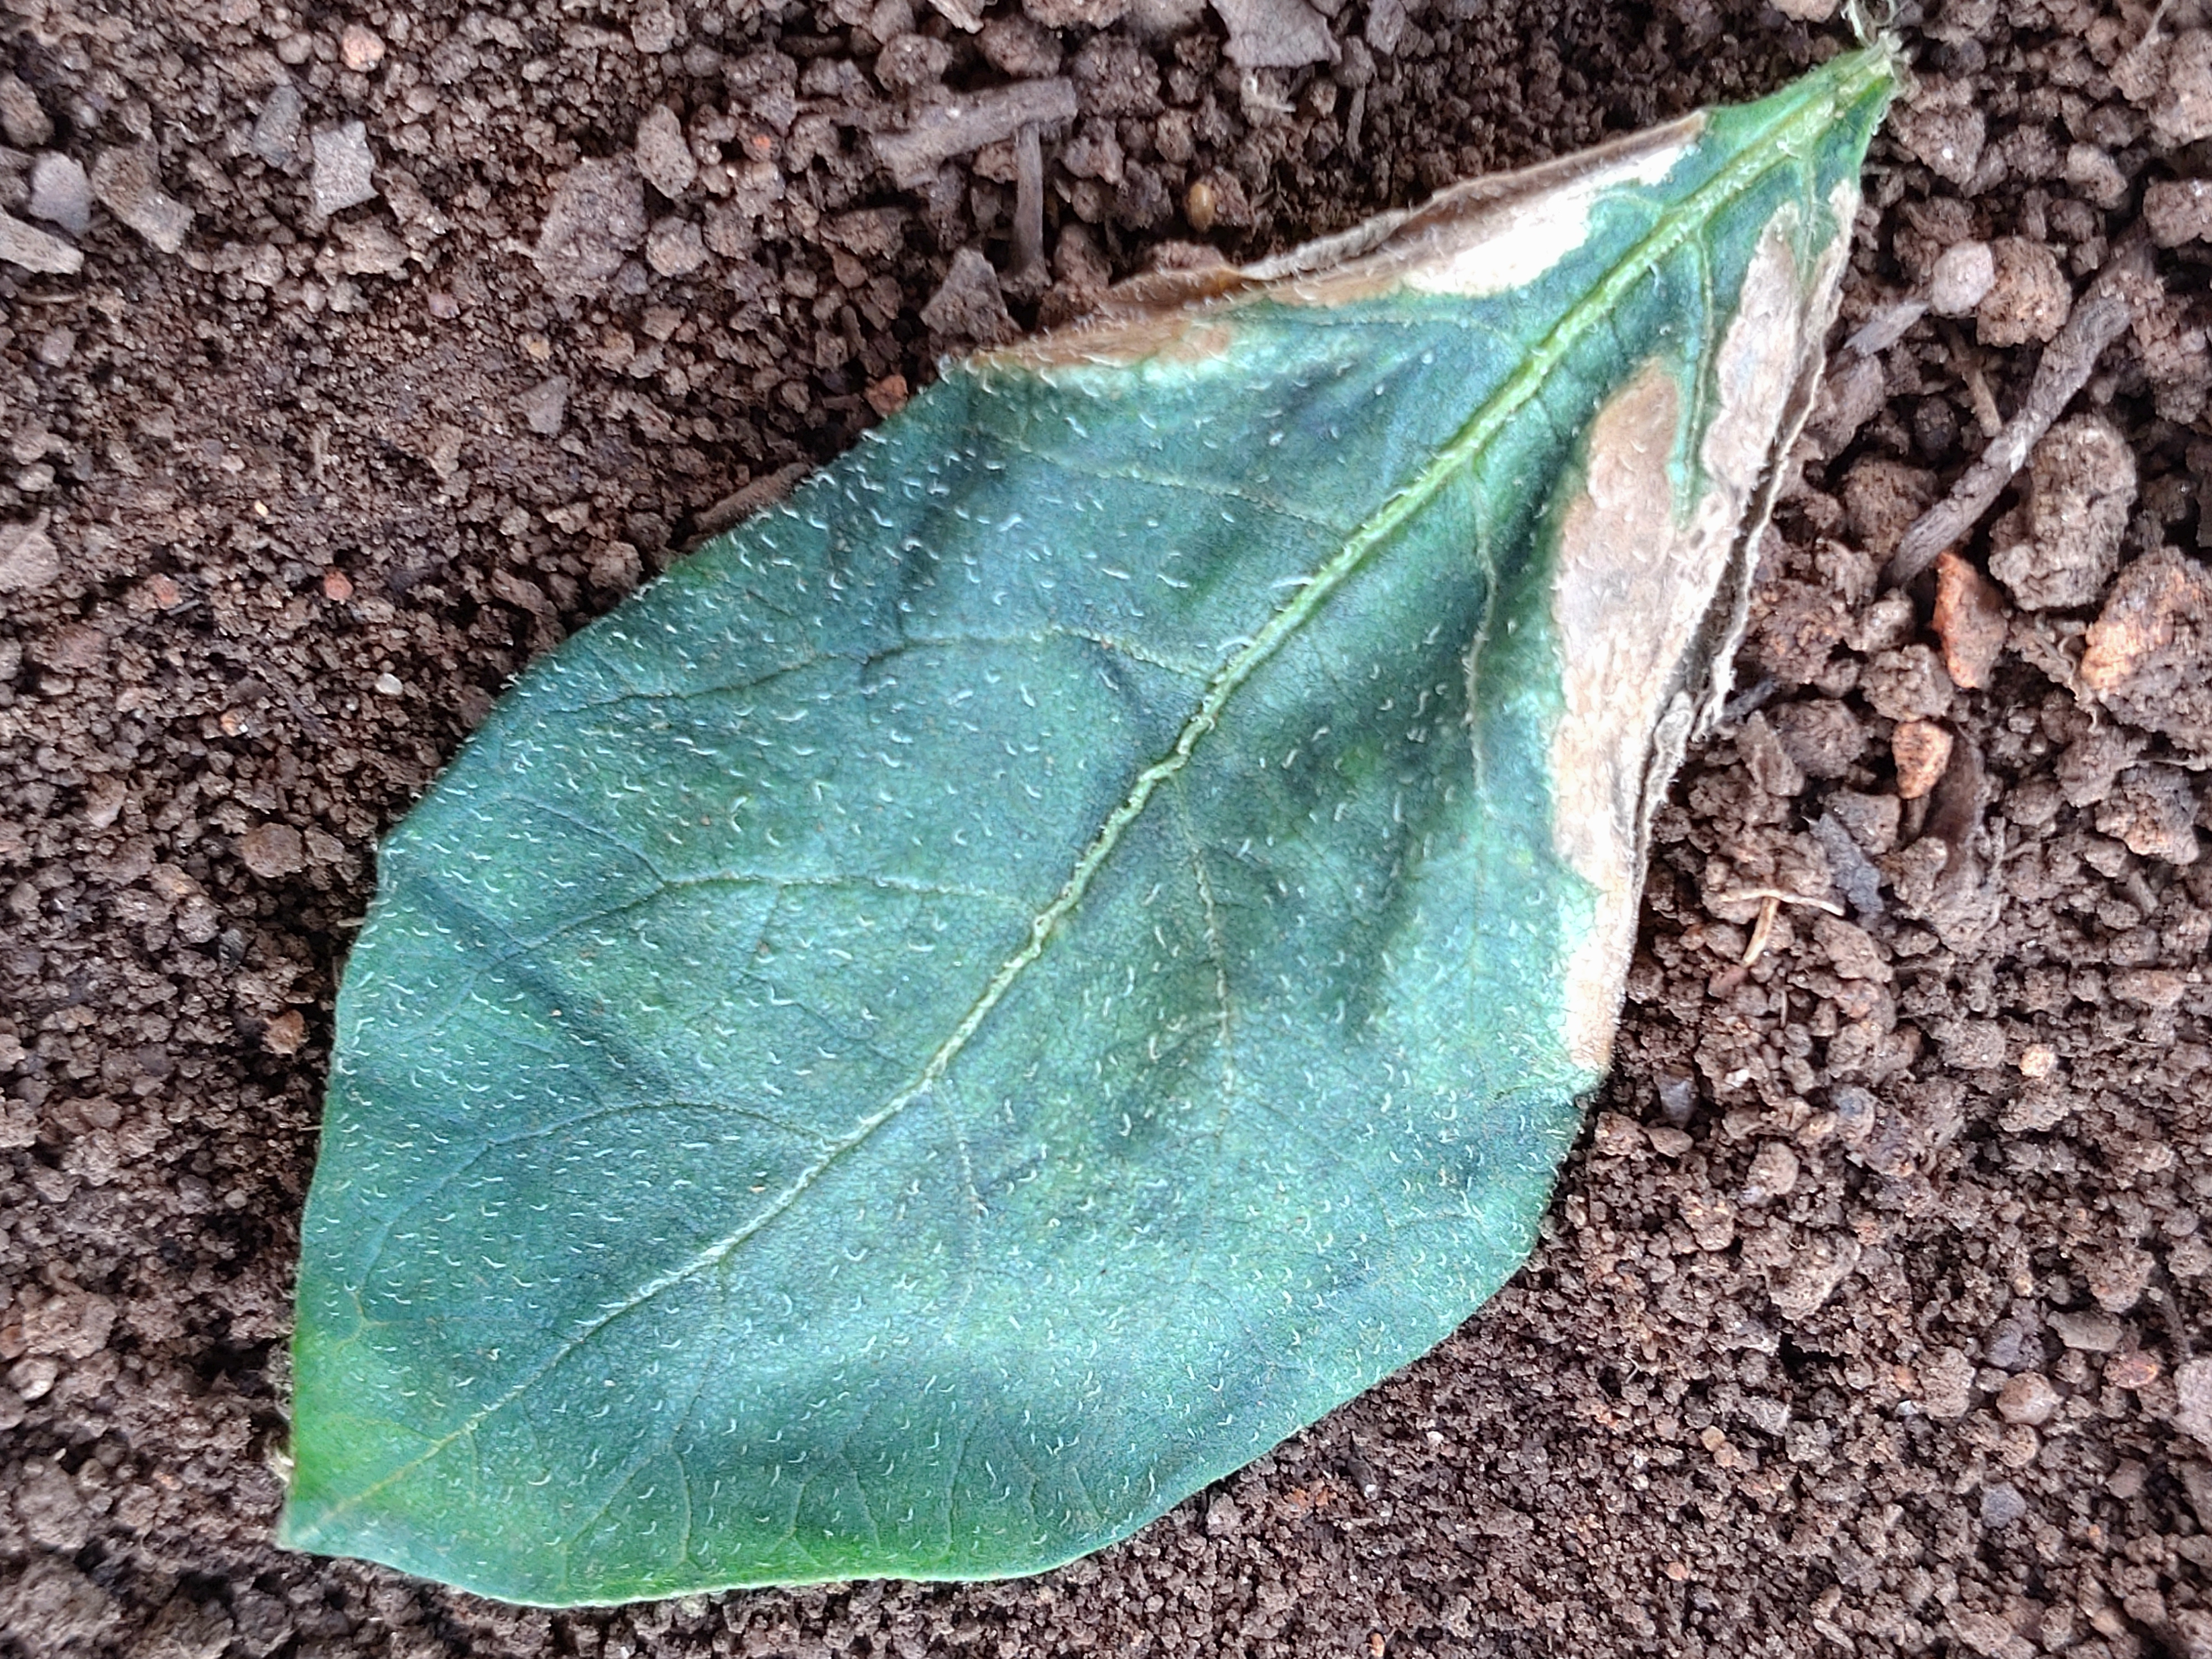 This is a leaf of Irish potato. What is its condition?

early blight
